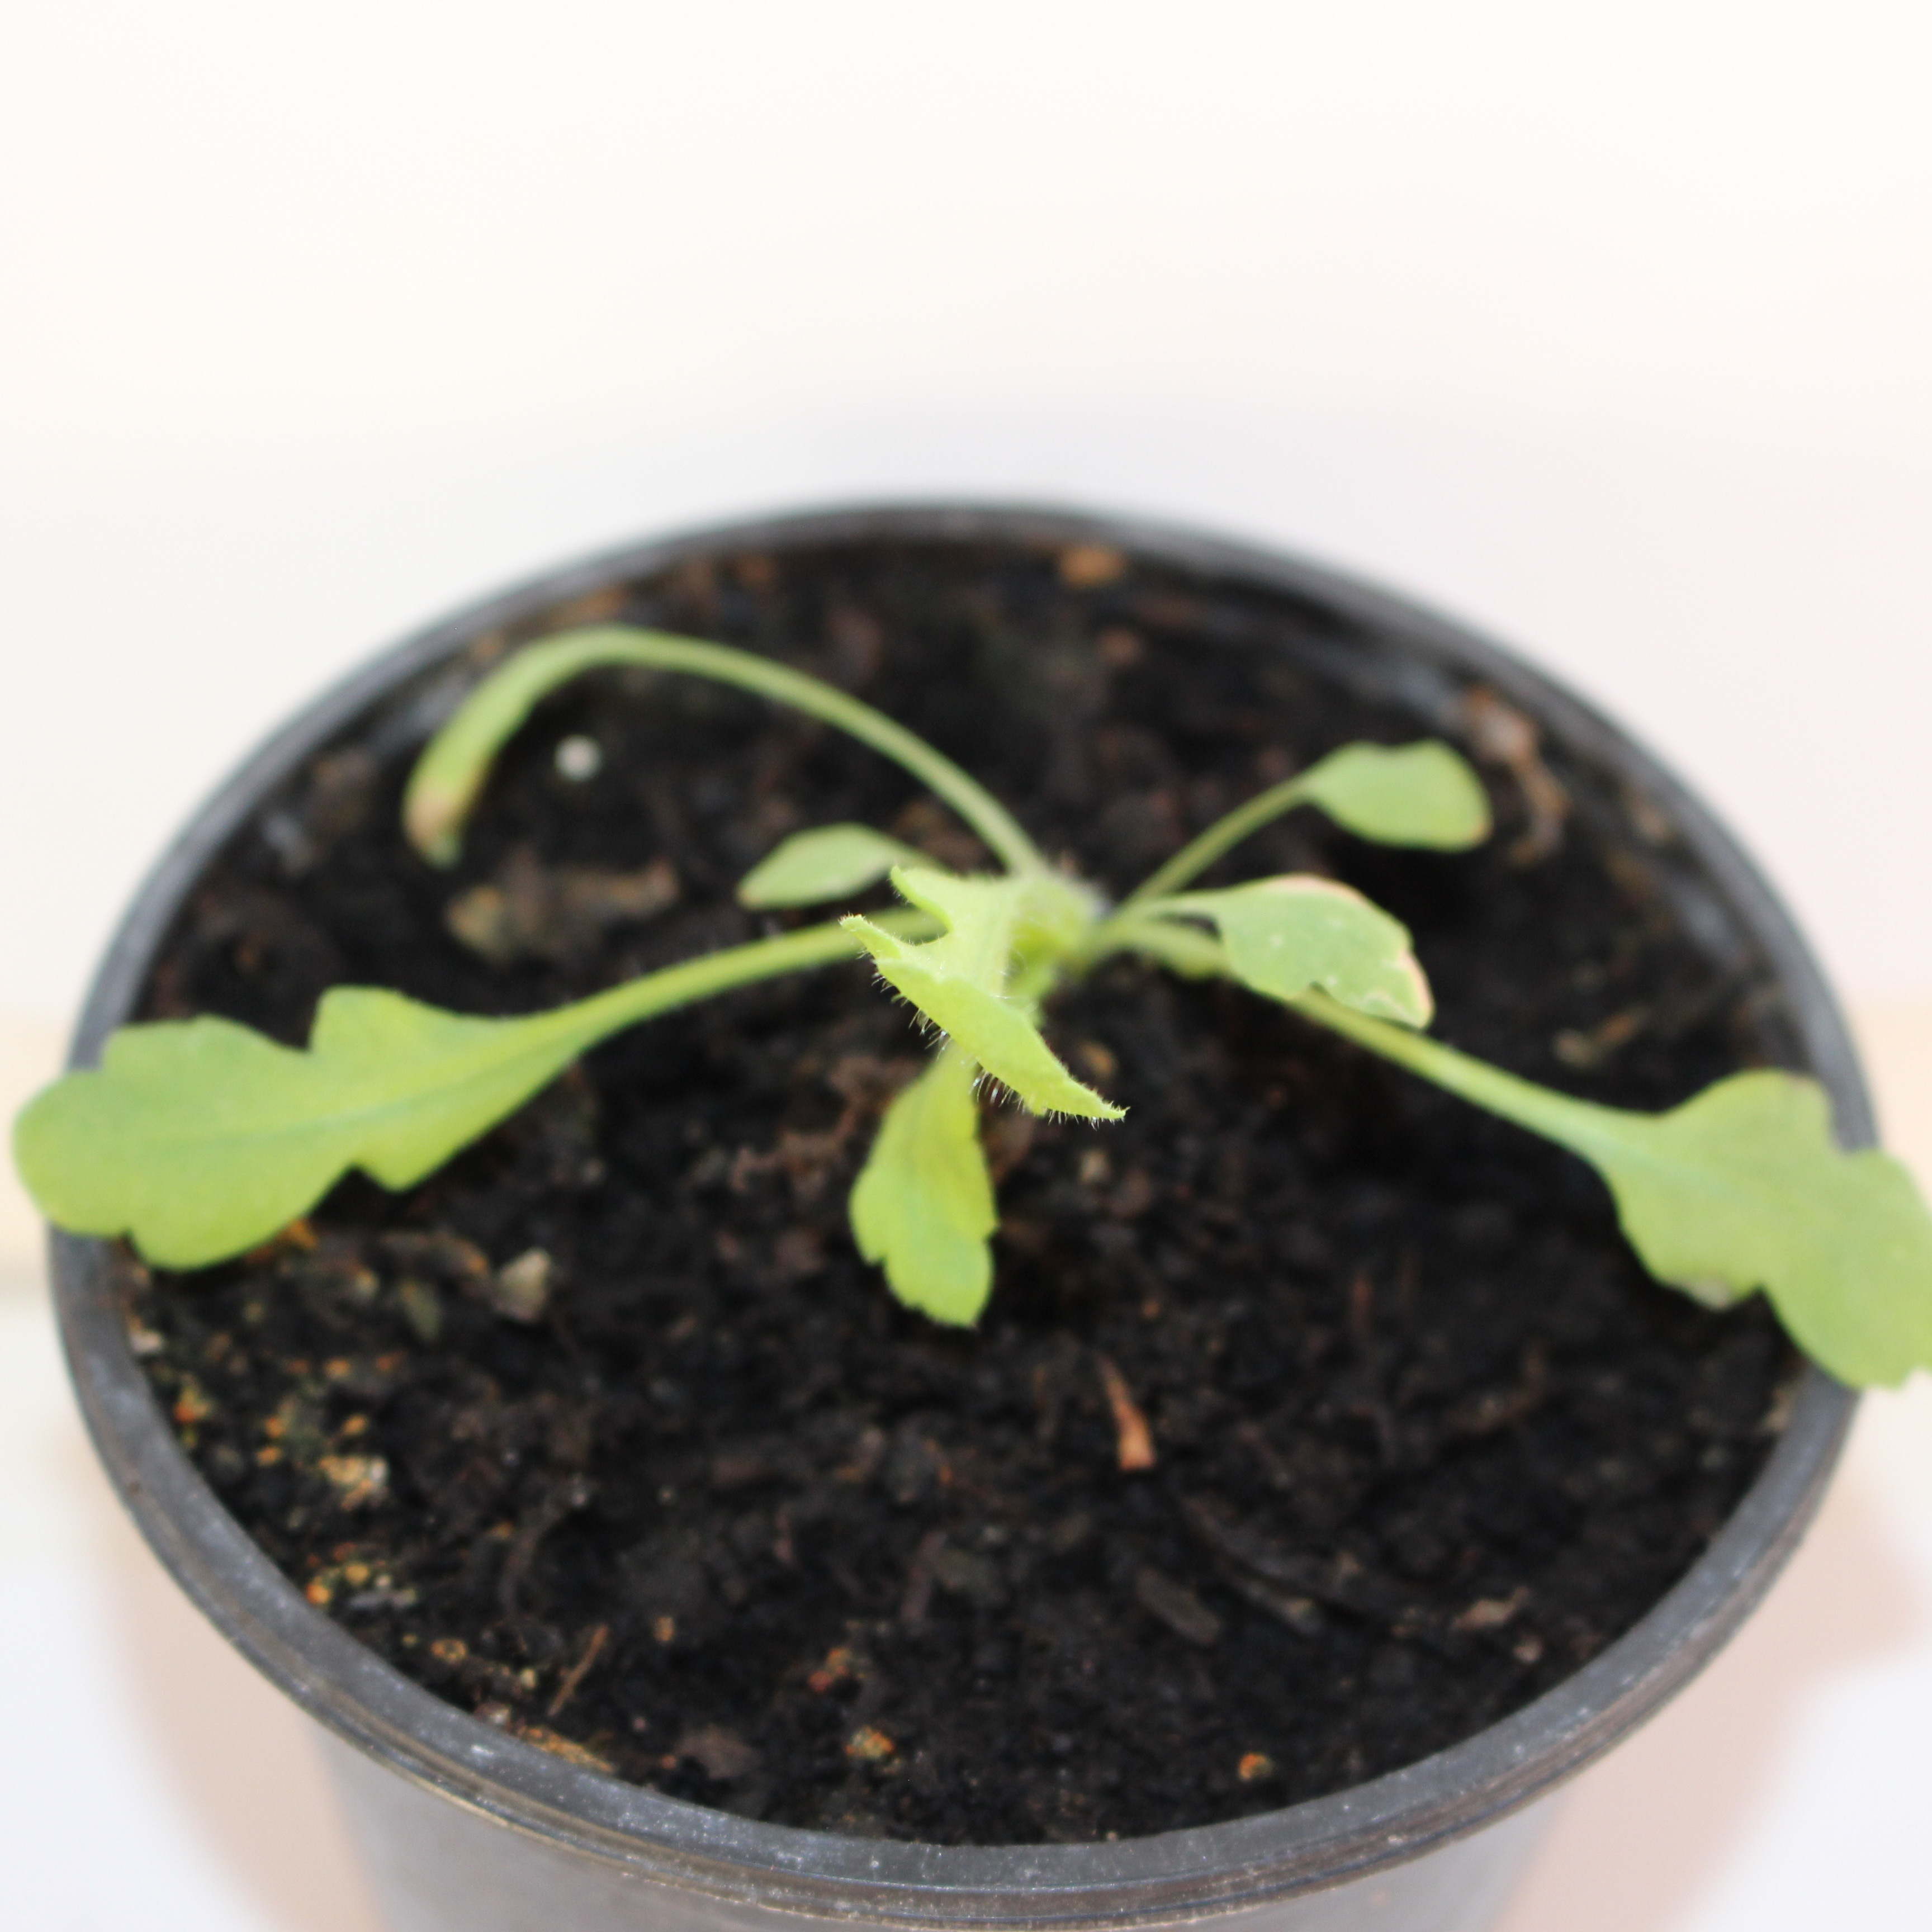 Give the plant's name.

Papaver rhoeas
